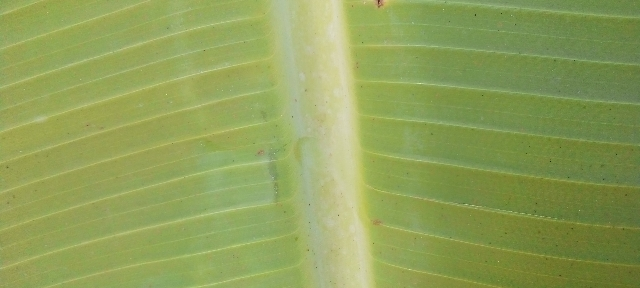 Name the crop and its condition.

banana, healthy
